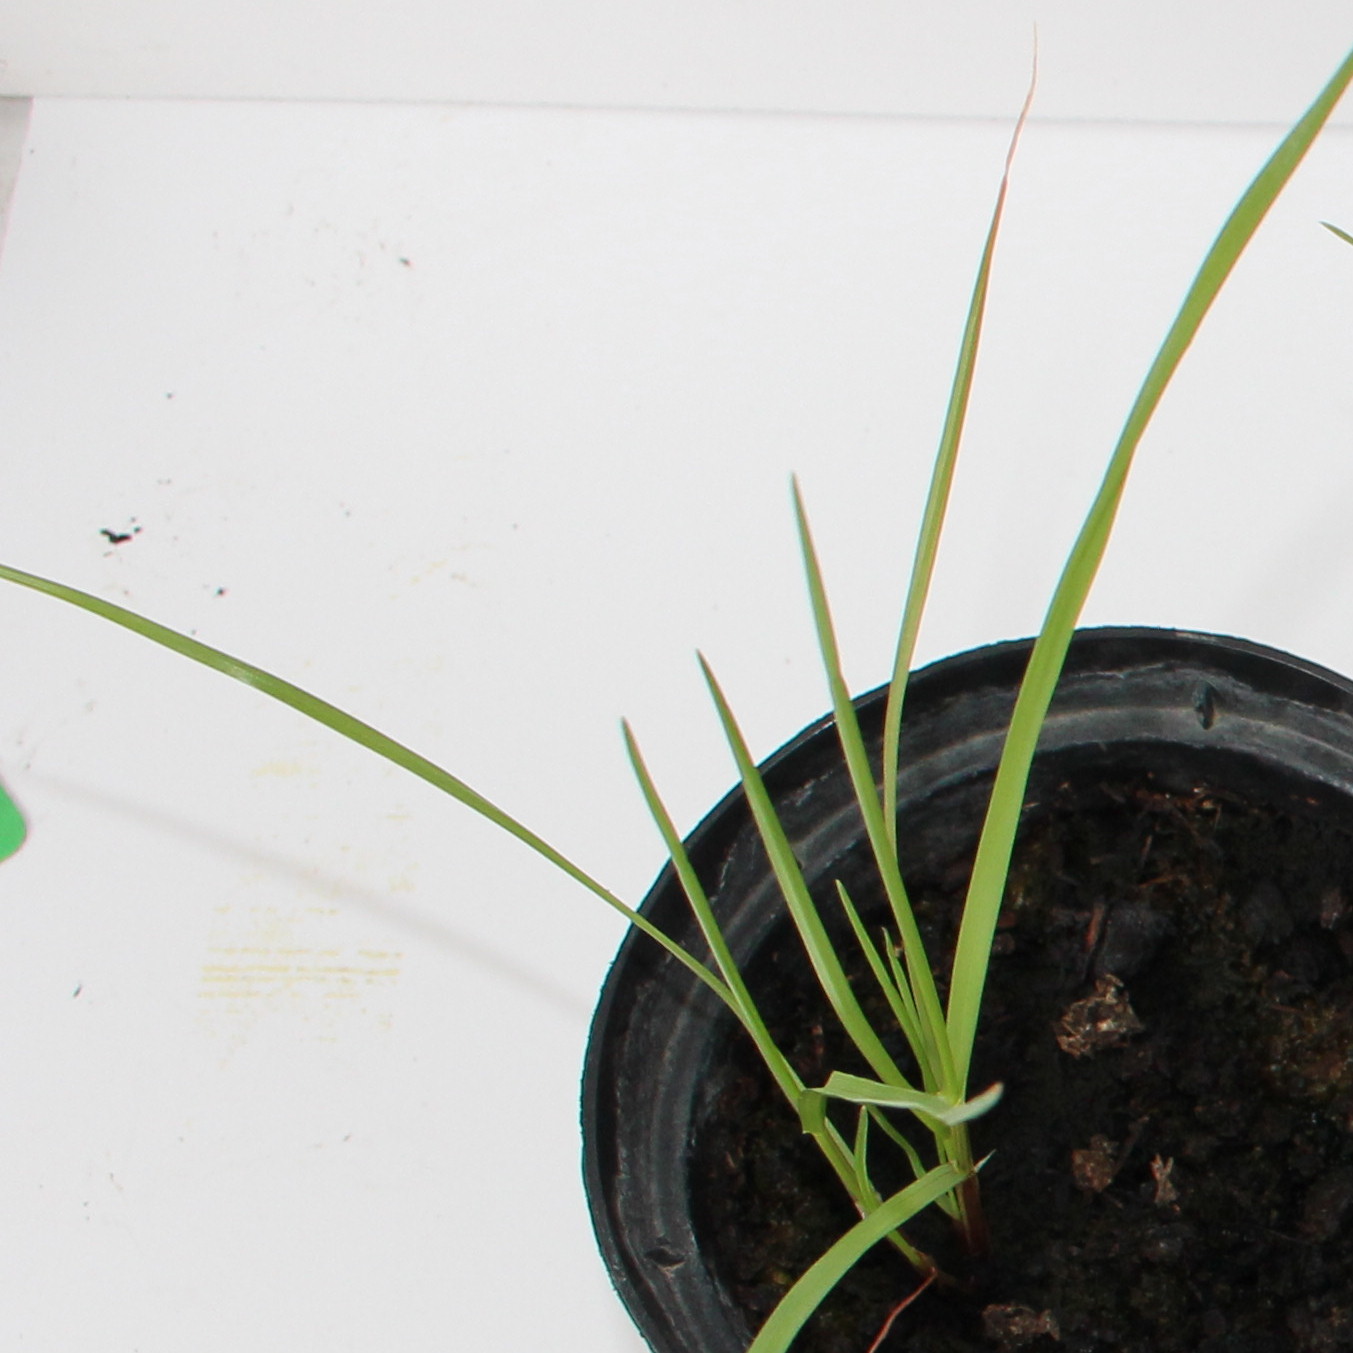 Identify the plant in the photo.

Lolium multiflorum
